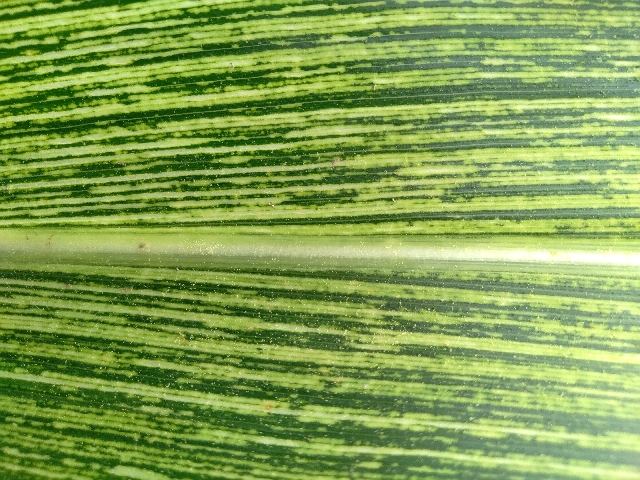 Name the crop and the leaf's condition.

maize, maize streak virus
